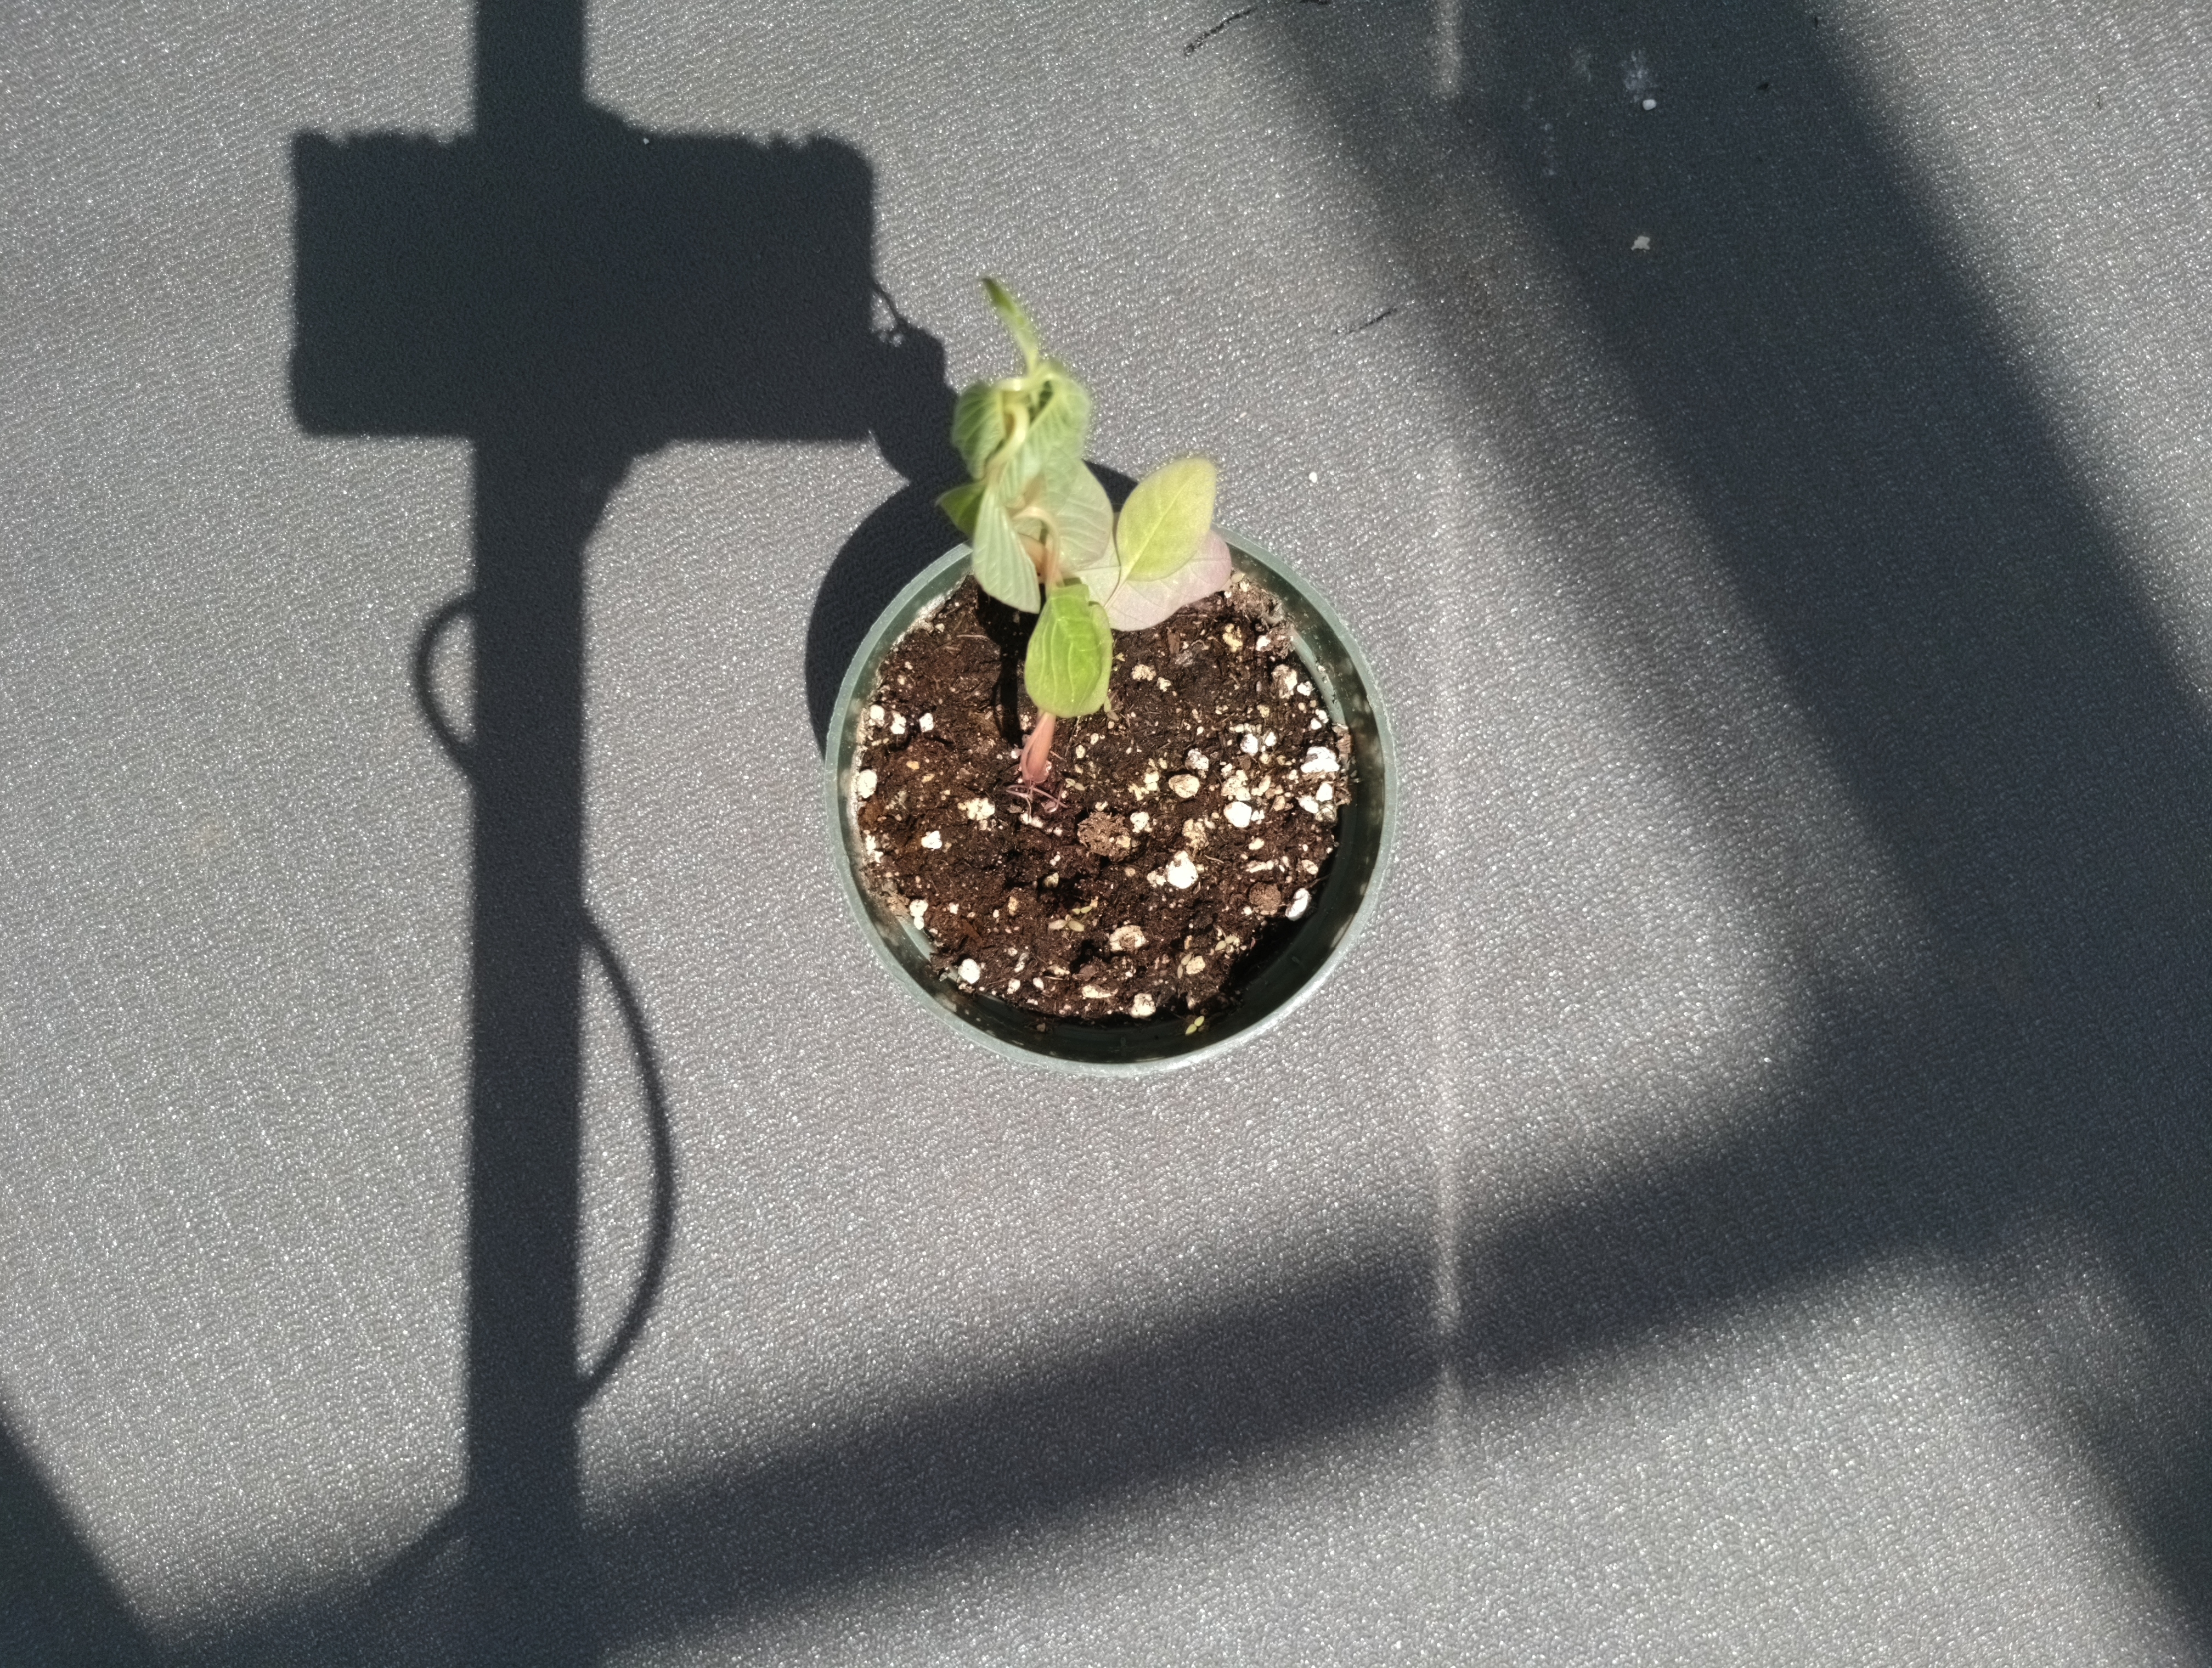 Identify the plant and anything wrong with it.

waterhemp, epinasty
